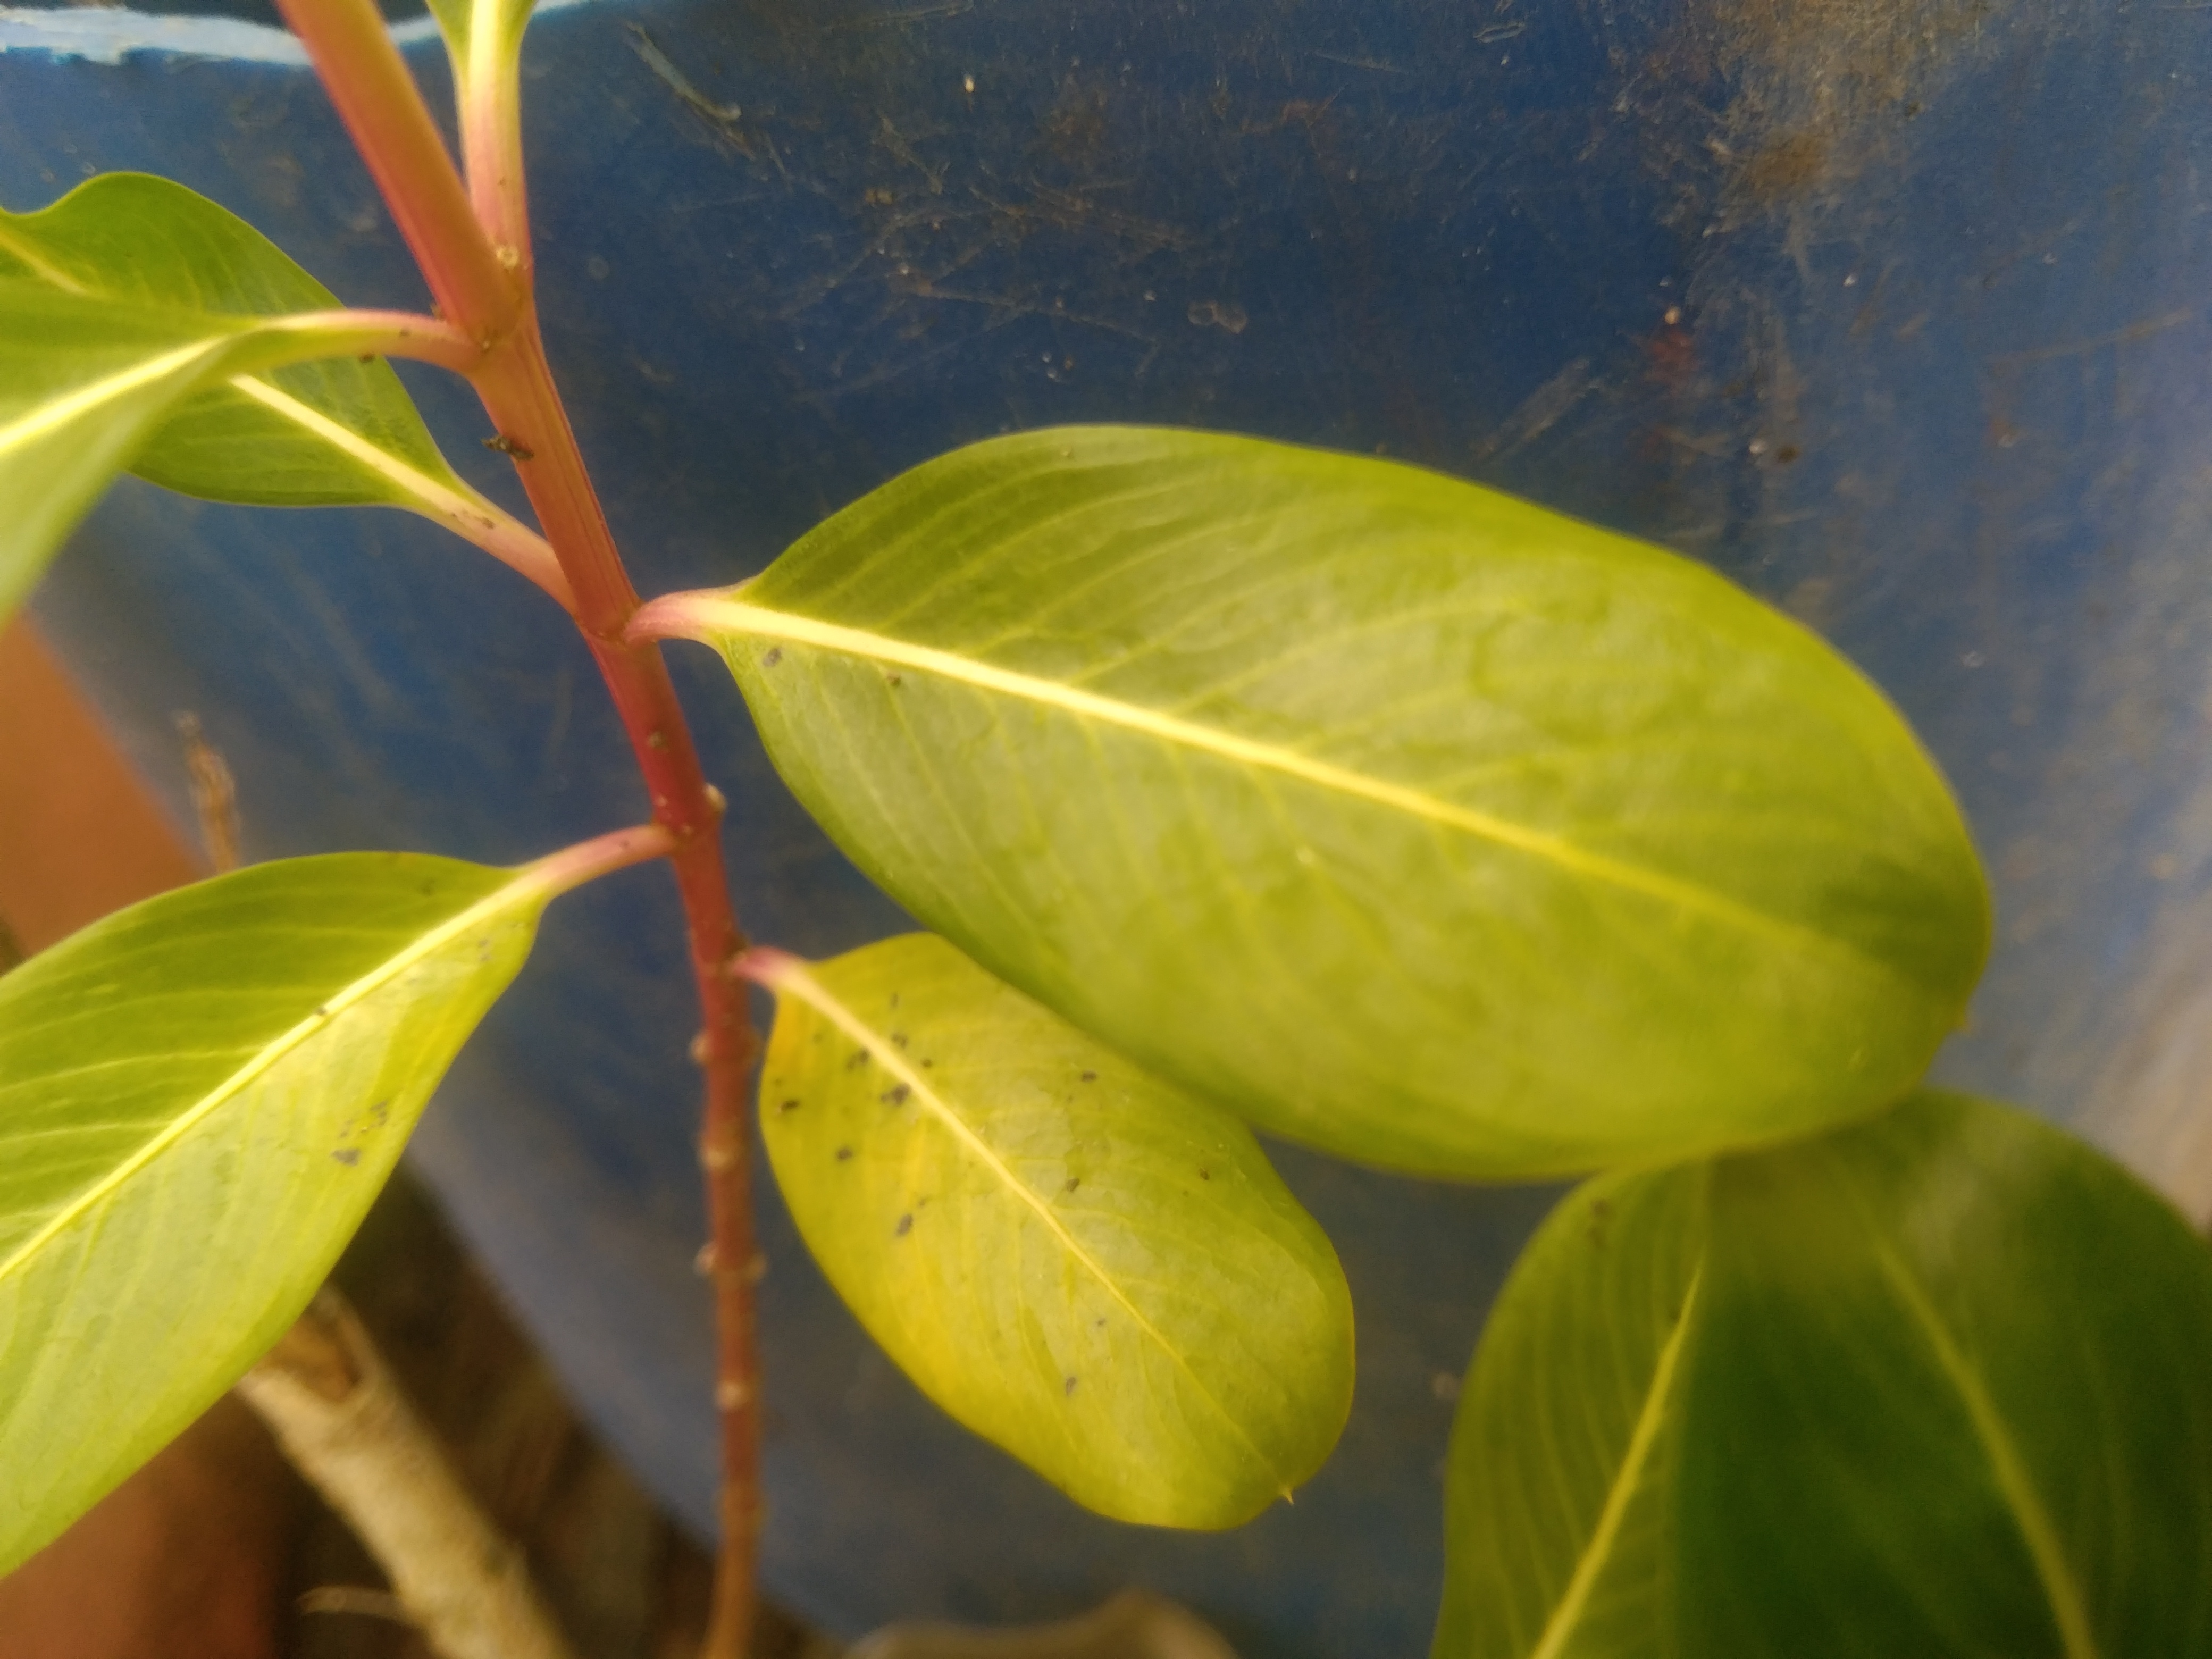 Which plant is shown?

rose periwinkle
